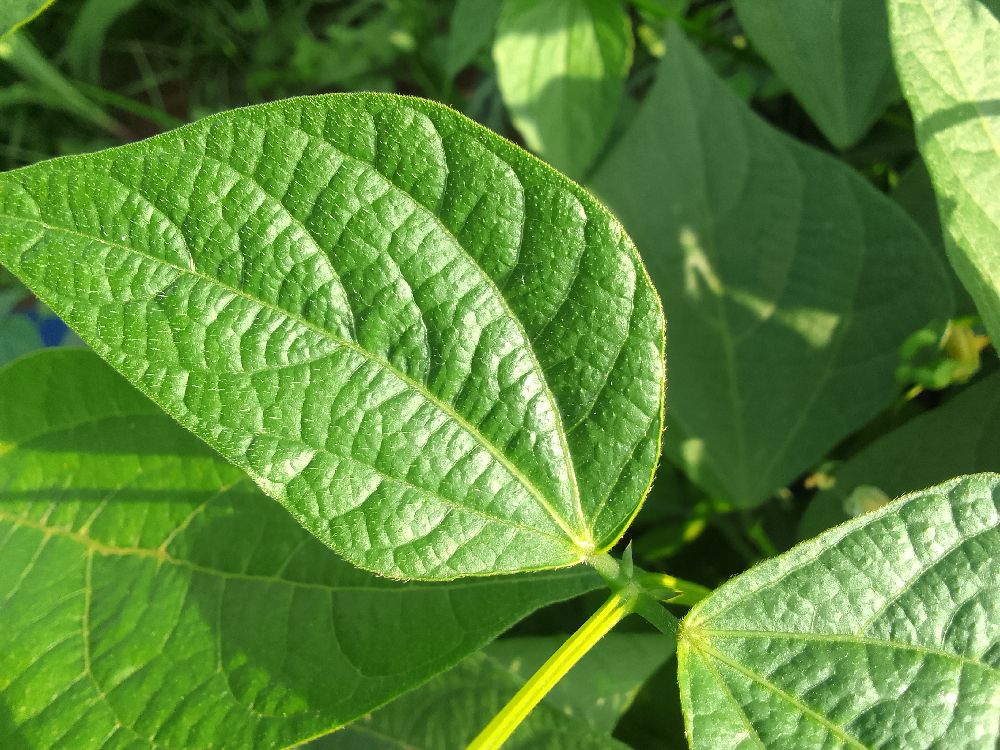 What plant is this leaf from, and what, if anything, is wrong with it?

common bean, healthy
